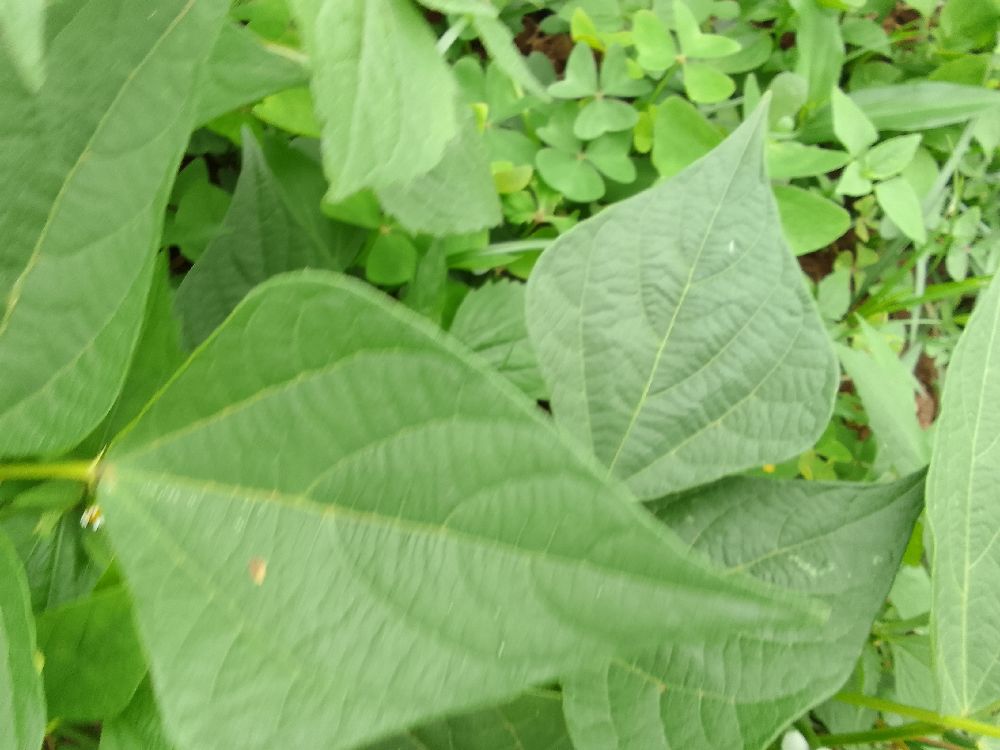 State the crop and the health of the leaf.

common bean, healthy
